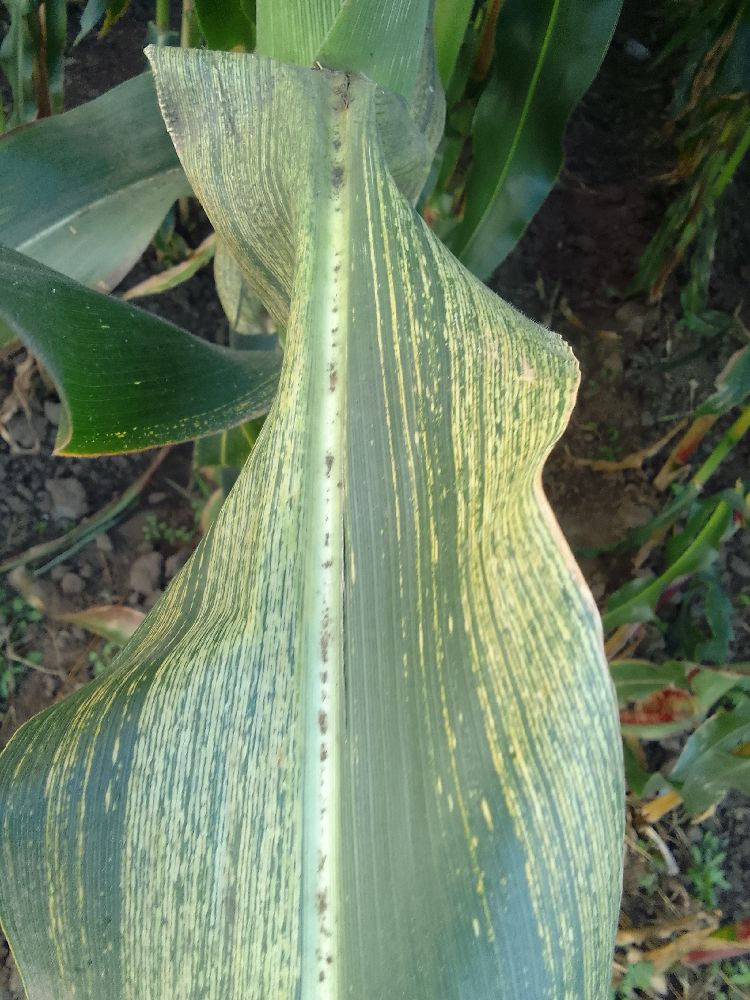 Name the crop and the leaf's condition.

maize, maize streak virus
